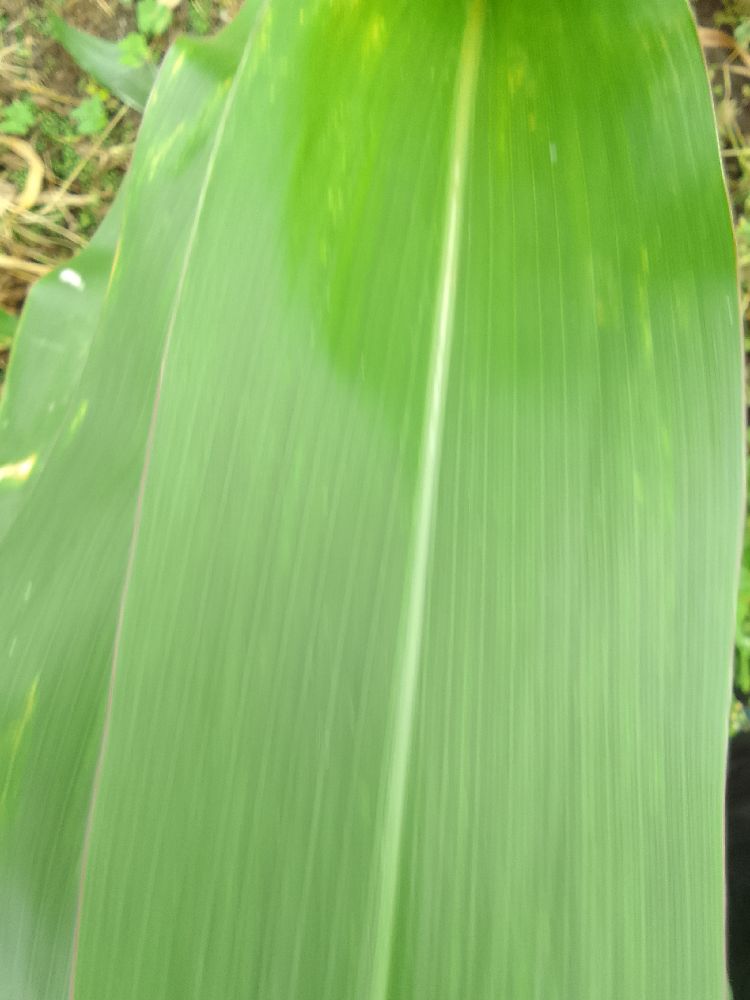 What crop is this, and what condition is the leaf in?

maize, healthy
